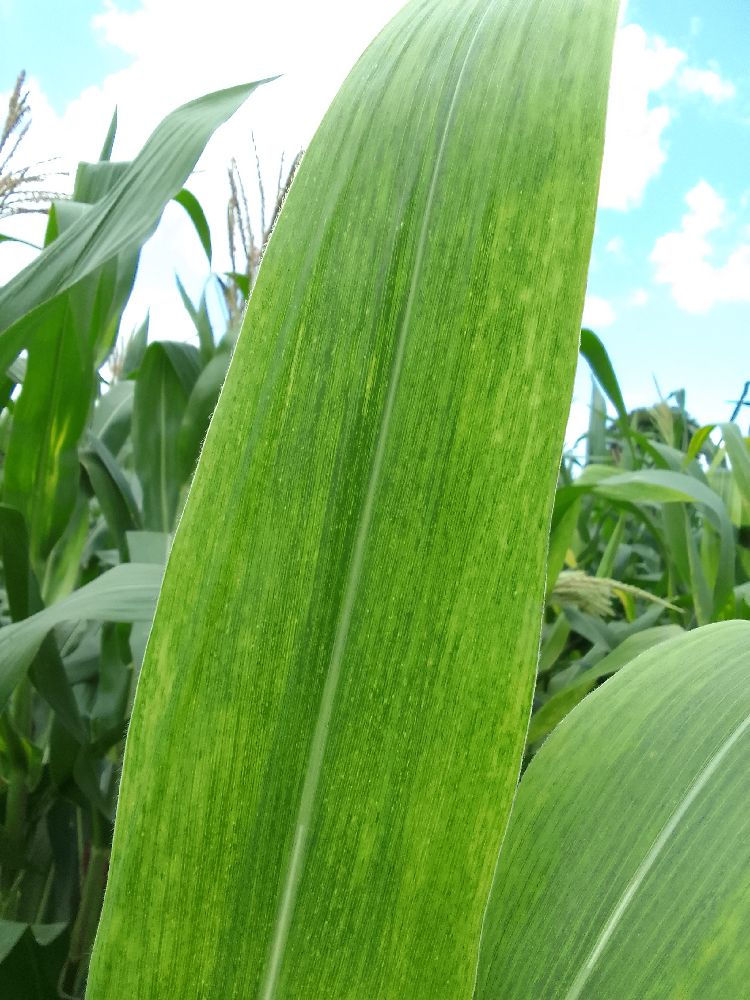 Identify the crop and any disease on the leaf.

maize, maize lethal necrosis
